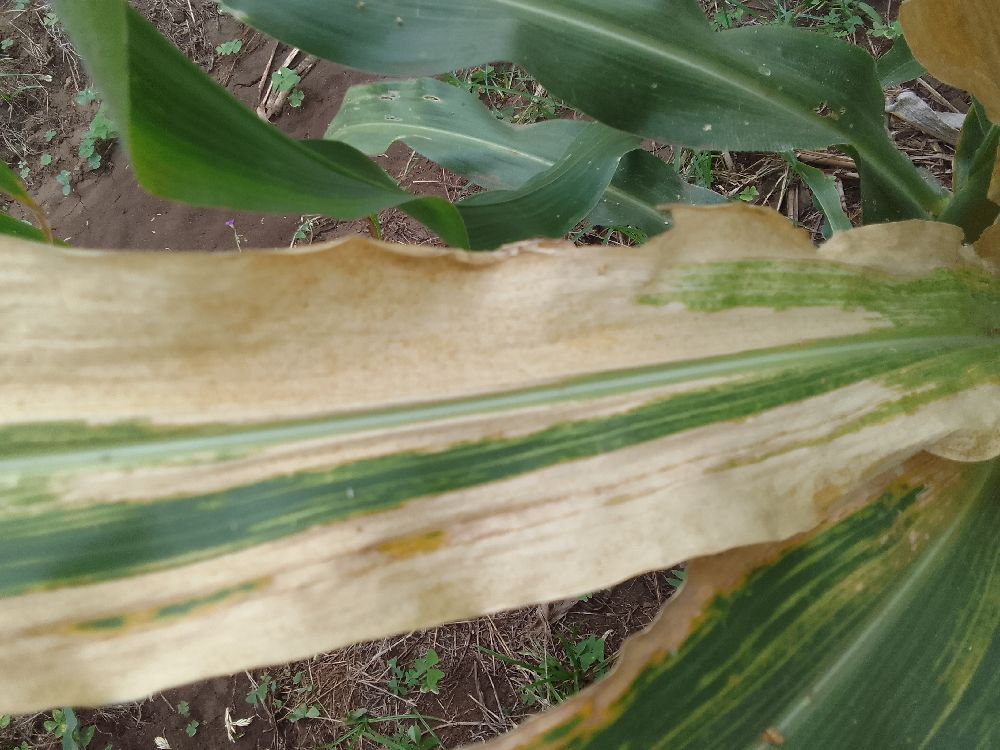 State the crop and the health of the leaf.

maize, maize lethal necrosis
